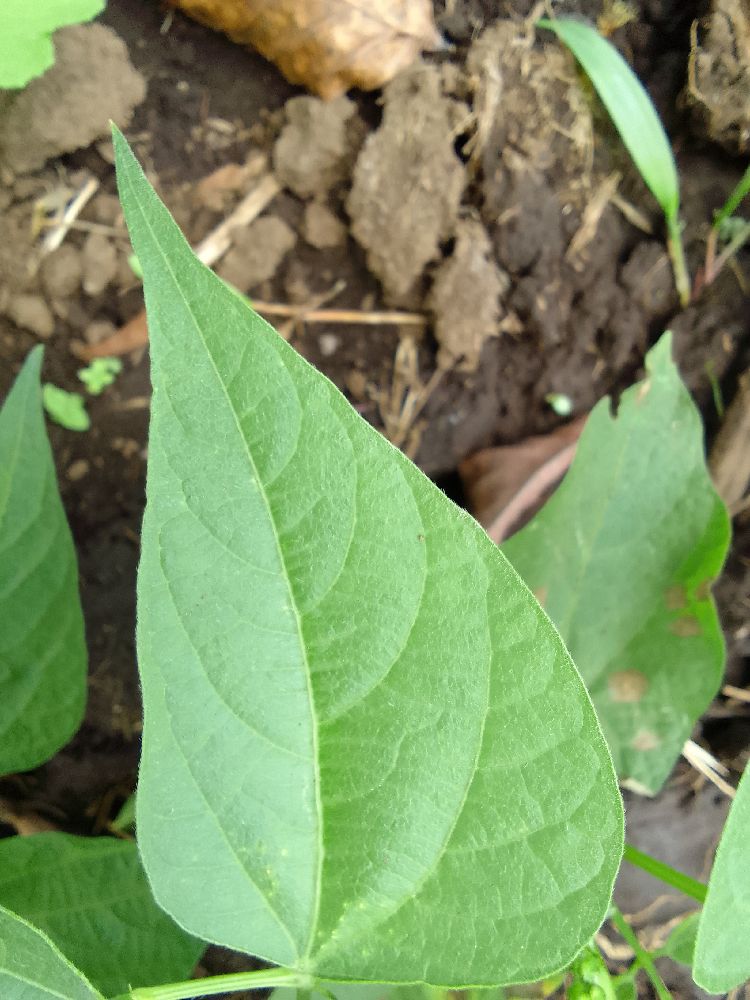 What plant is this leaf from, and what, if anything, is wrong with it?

common bean, healthy
